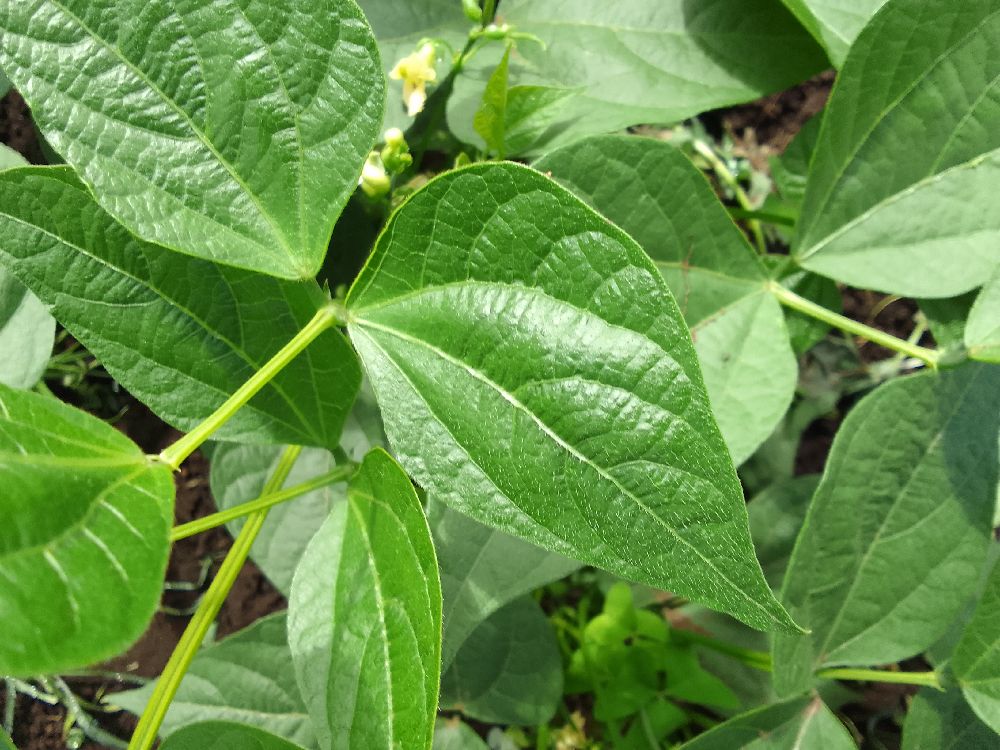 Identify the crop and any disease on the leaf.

common bean, healthy
